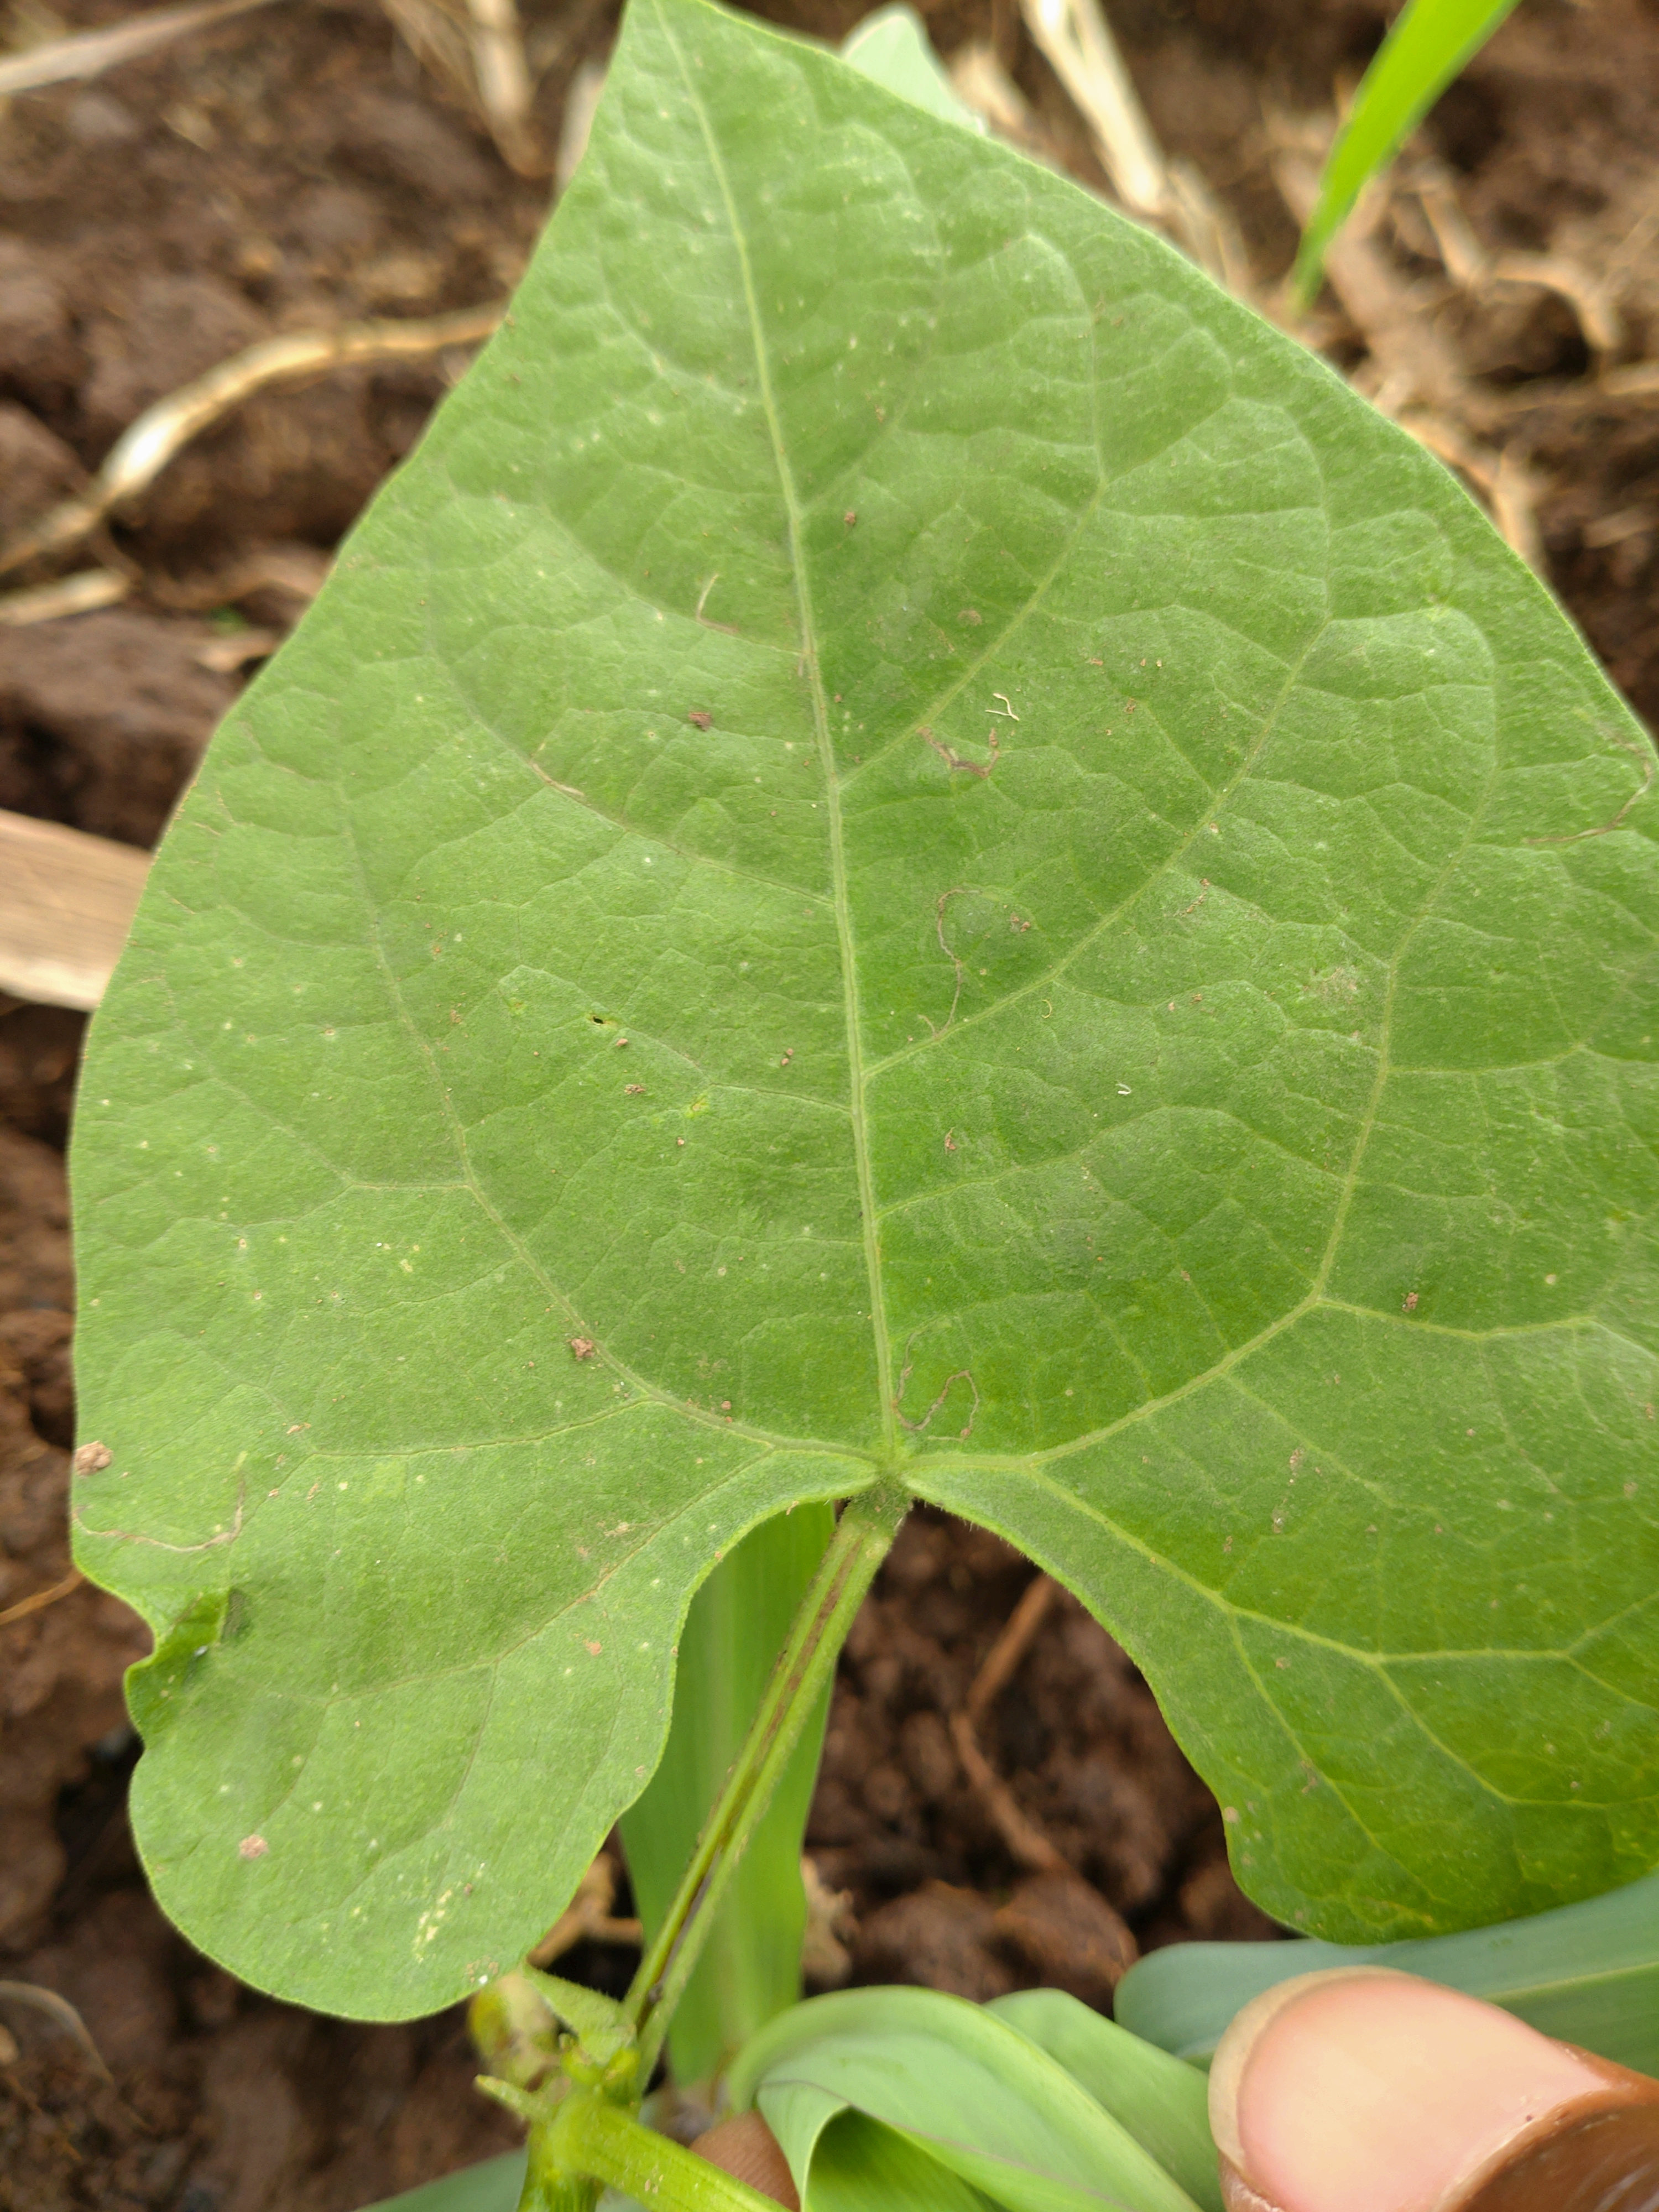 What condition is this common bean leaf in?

healthy
